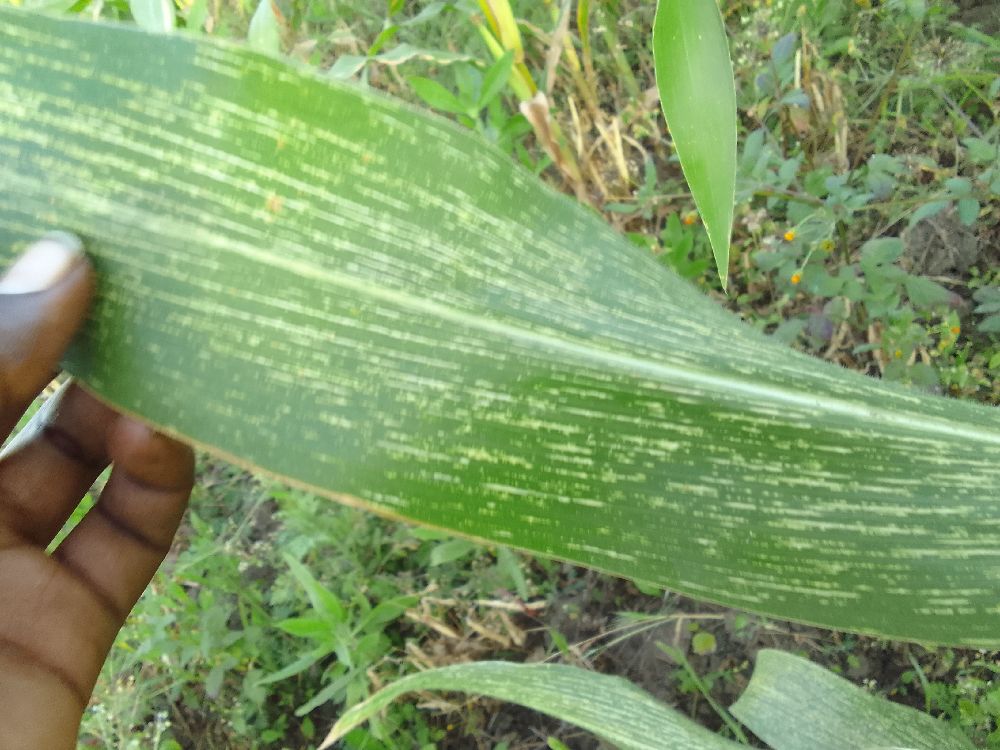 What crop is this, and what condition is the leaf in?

maize, maize streak virus
